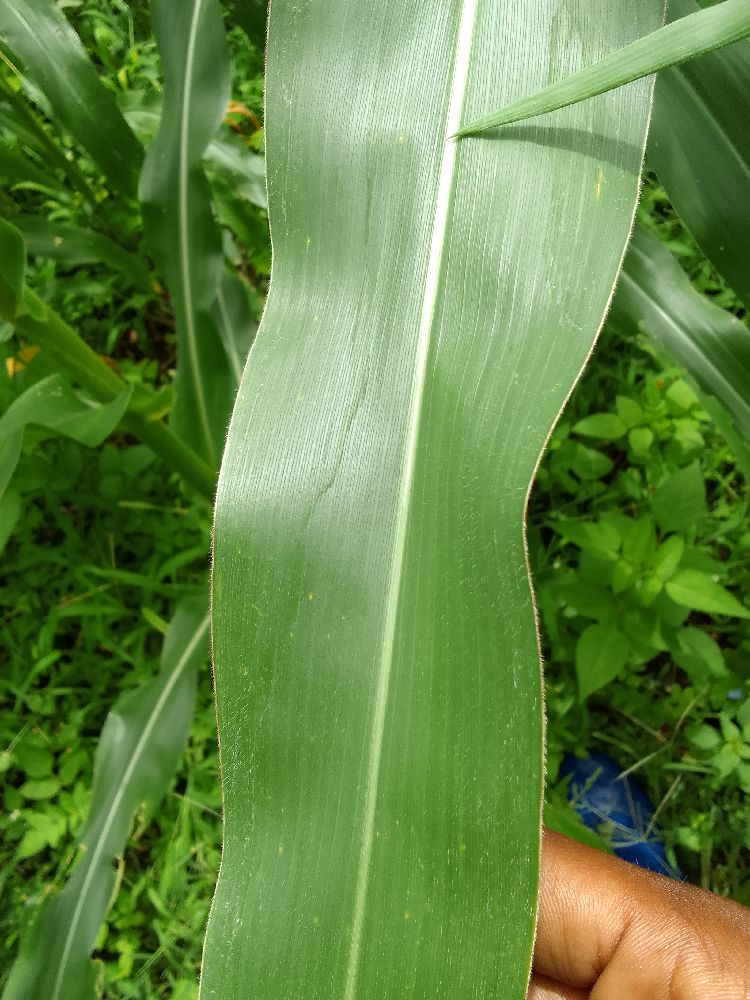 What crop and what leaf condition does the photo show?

maize, healthy
